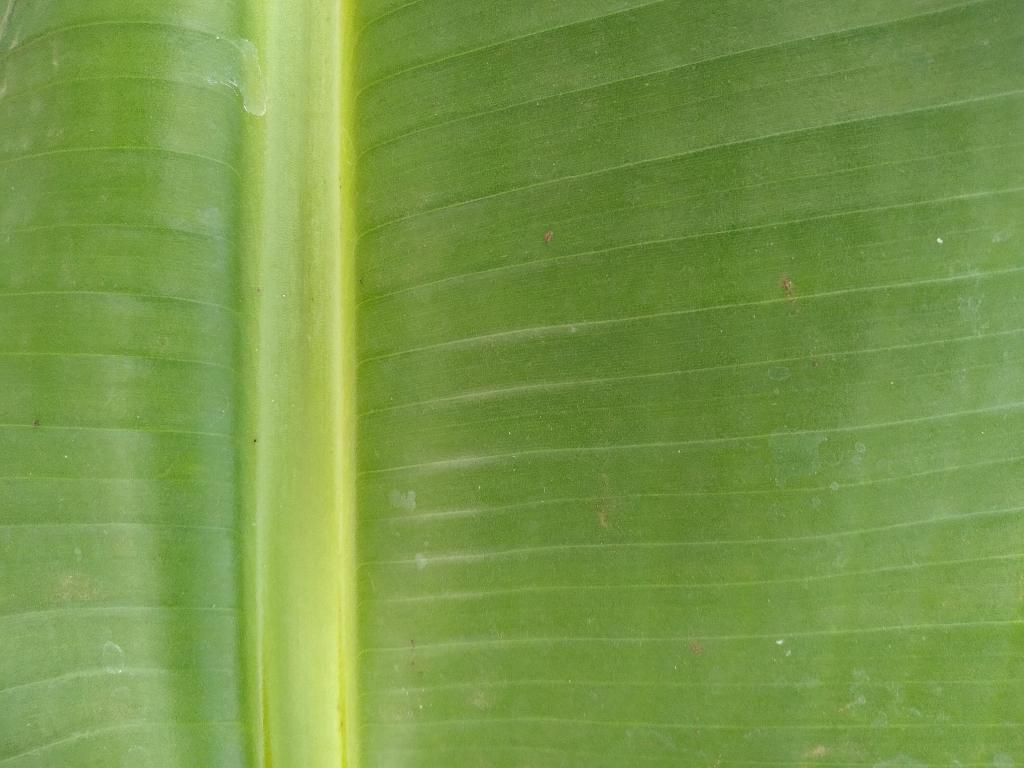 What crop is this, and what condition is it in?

banana, healthy
